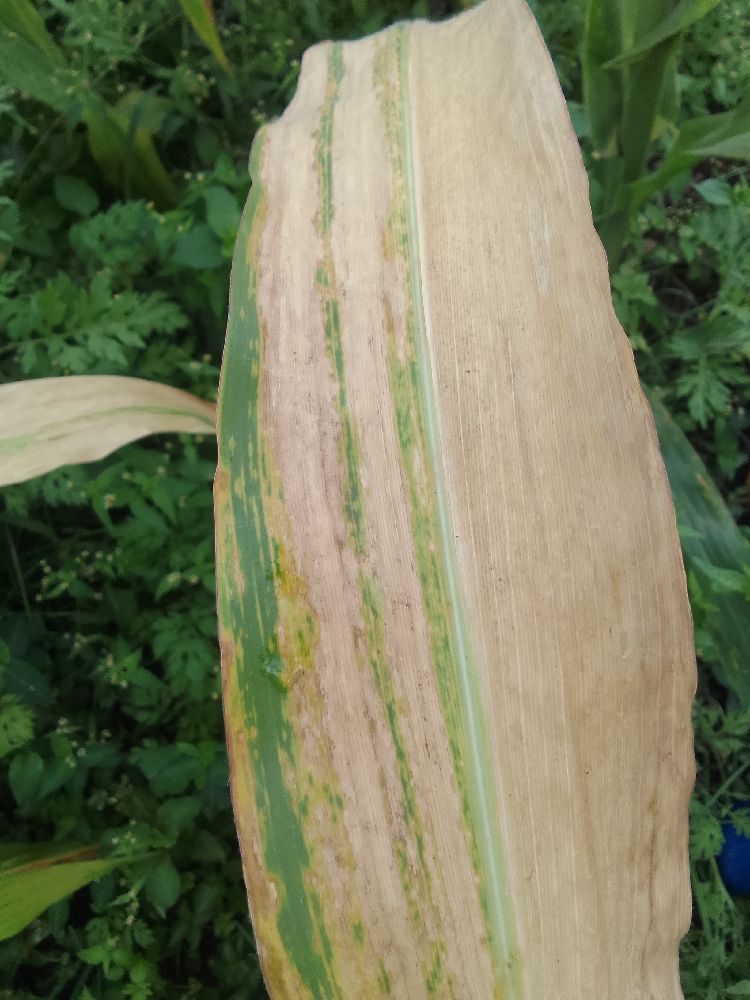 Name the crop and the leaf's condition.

maize, maize lethal necrosis
